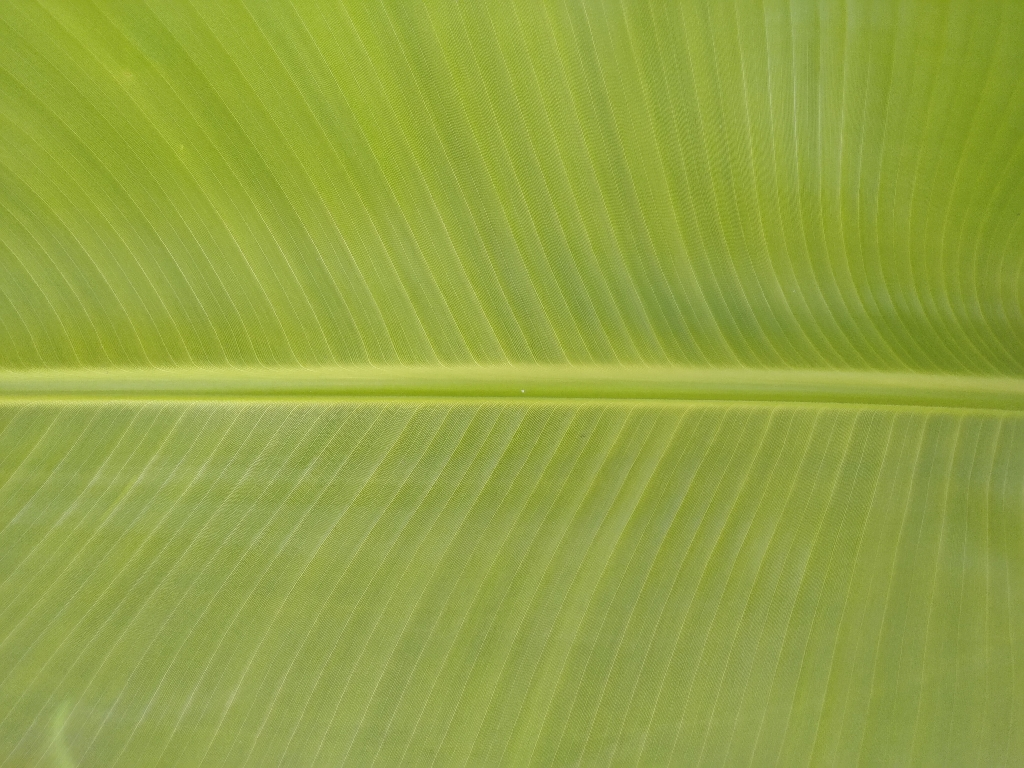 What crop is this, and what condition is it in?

banana, healthy
